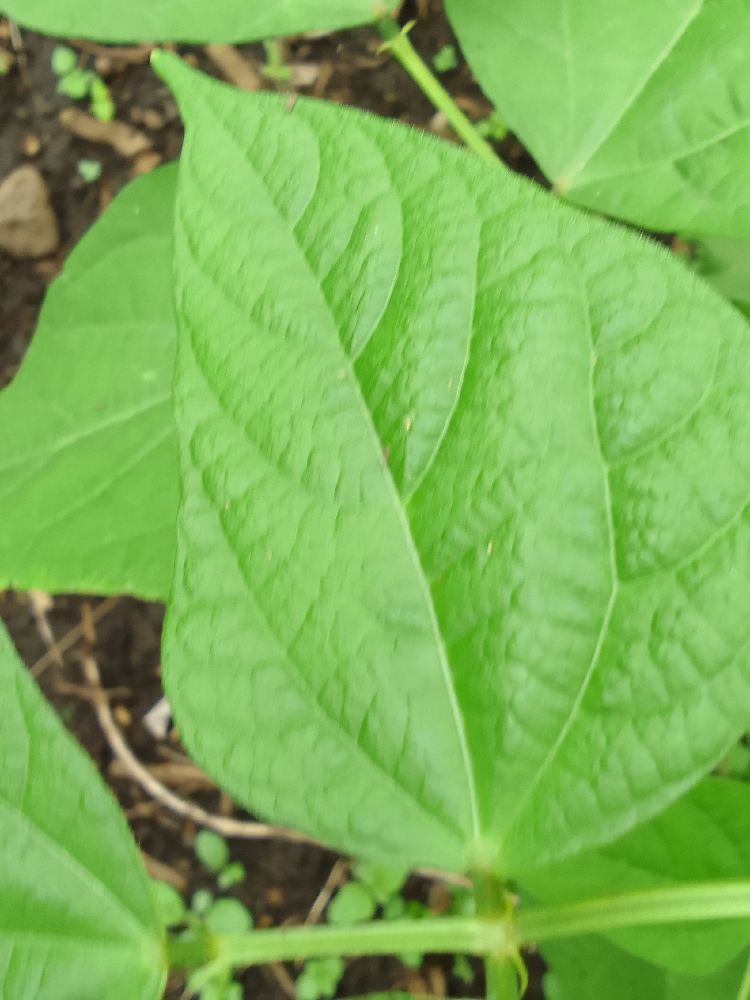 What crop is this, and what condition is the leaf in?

common bean, healthy
